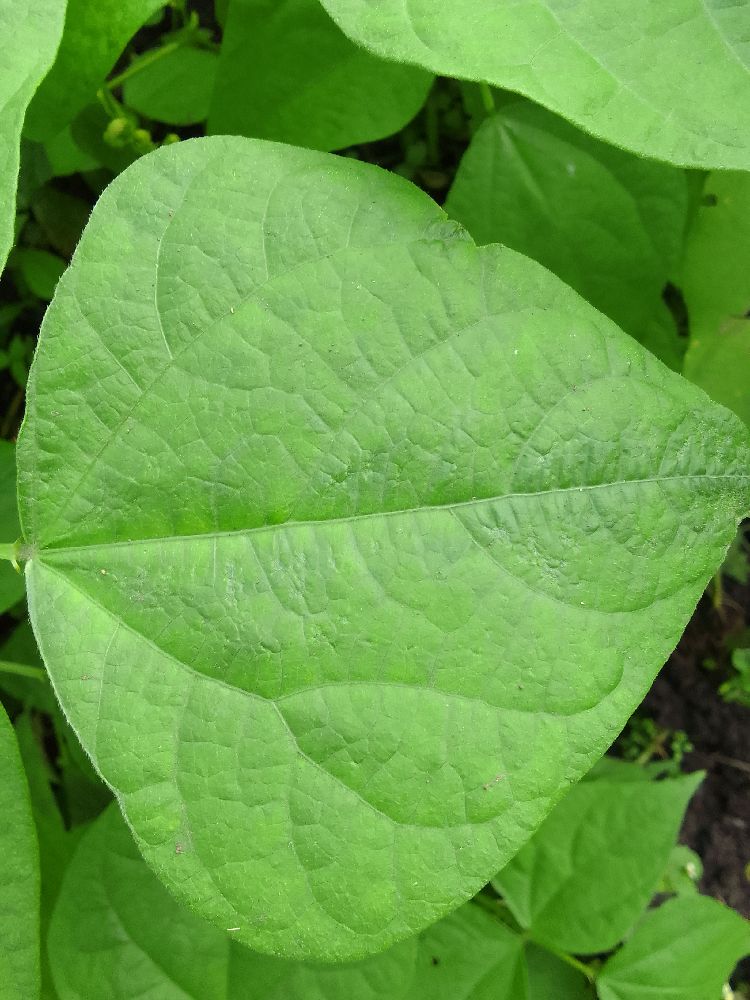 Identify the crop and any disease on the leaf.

common bean, healthy
